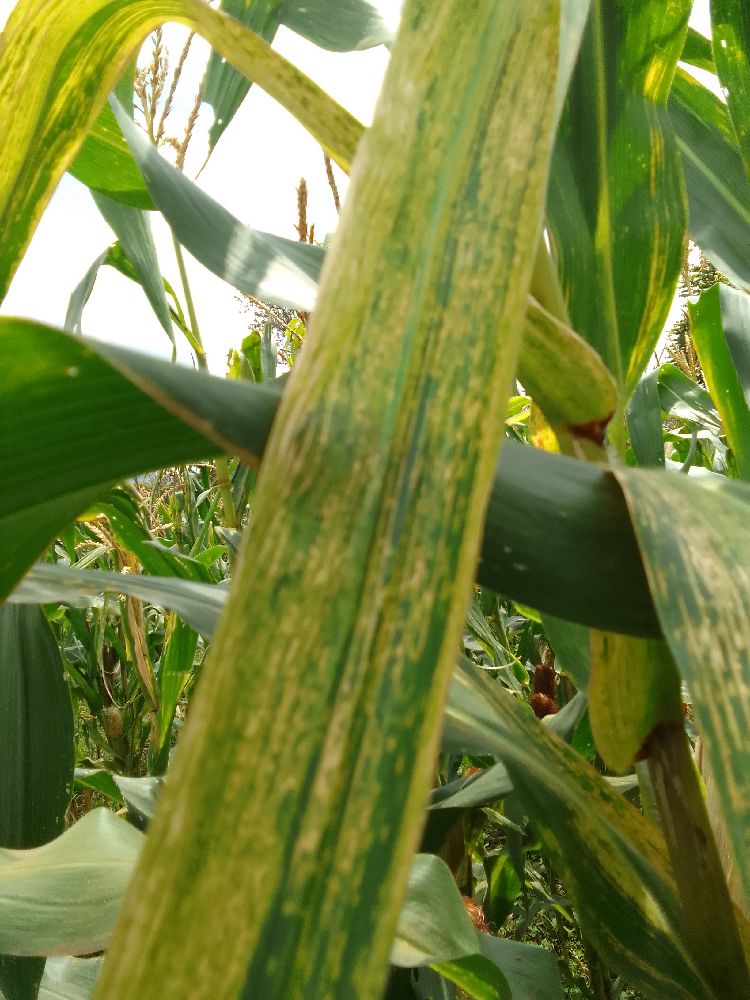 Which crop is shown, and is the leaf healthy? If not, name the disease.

maize, maize lethal necrosis
